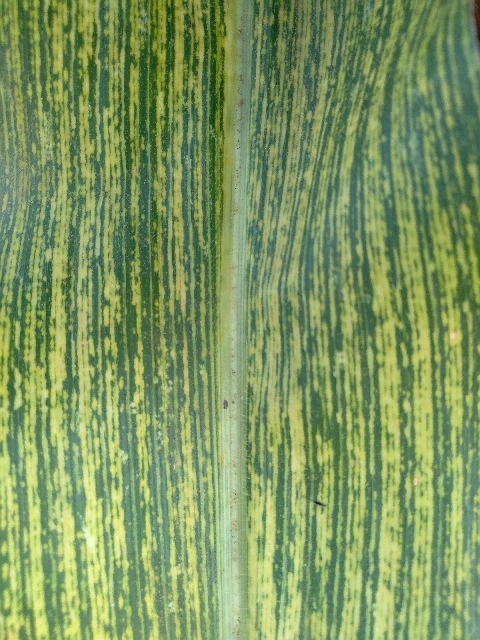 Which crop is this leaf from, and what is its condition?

maize, maize streak virus
